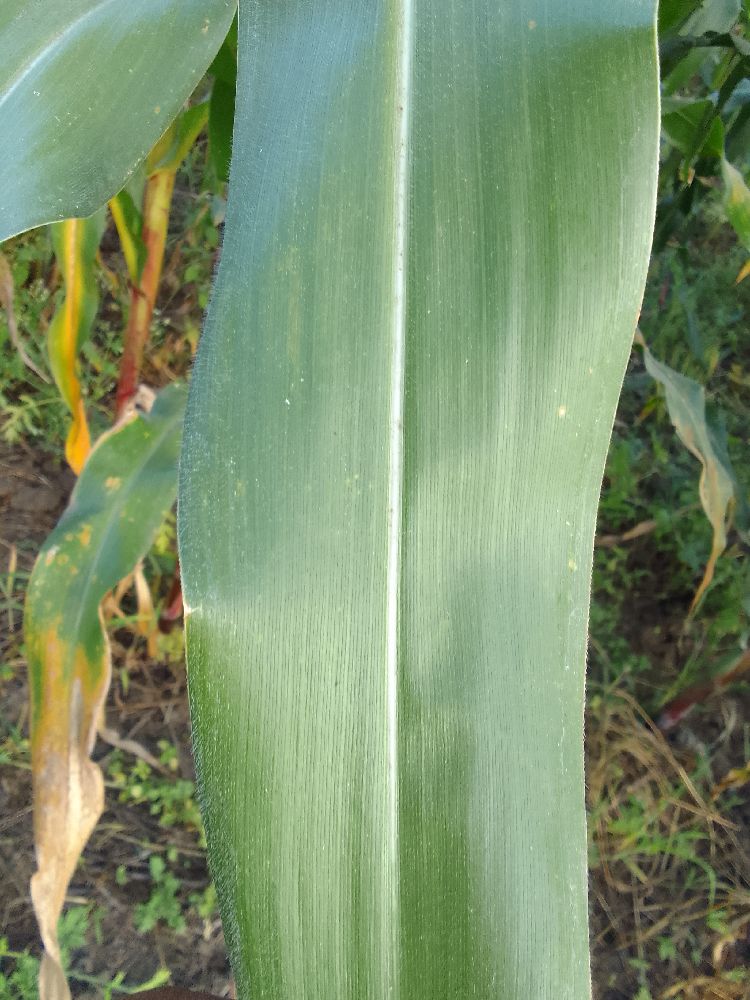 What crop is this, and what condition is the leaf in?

maize, healthy
